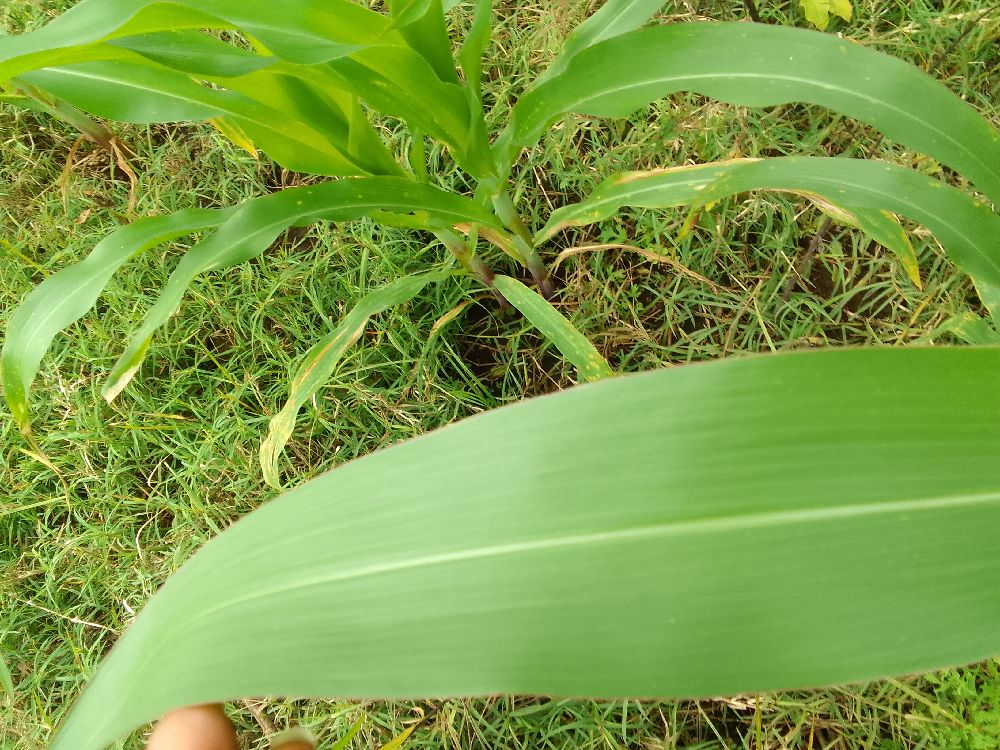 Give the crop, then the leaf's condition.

maize, healthy
